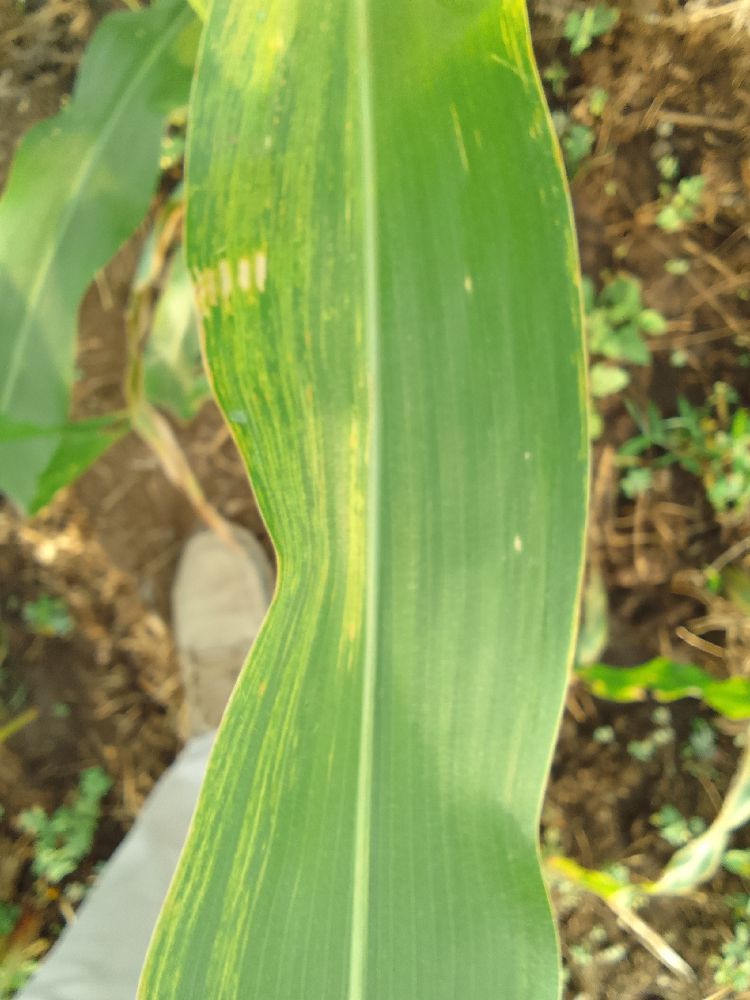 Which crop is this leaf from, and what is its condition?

maize, maize lethal necrosis
